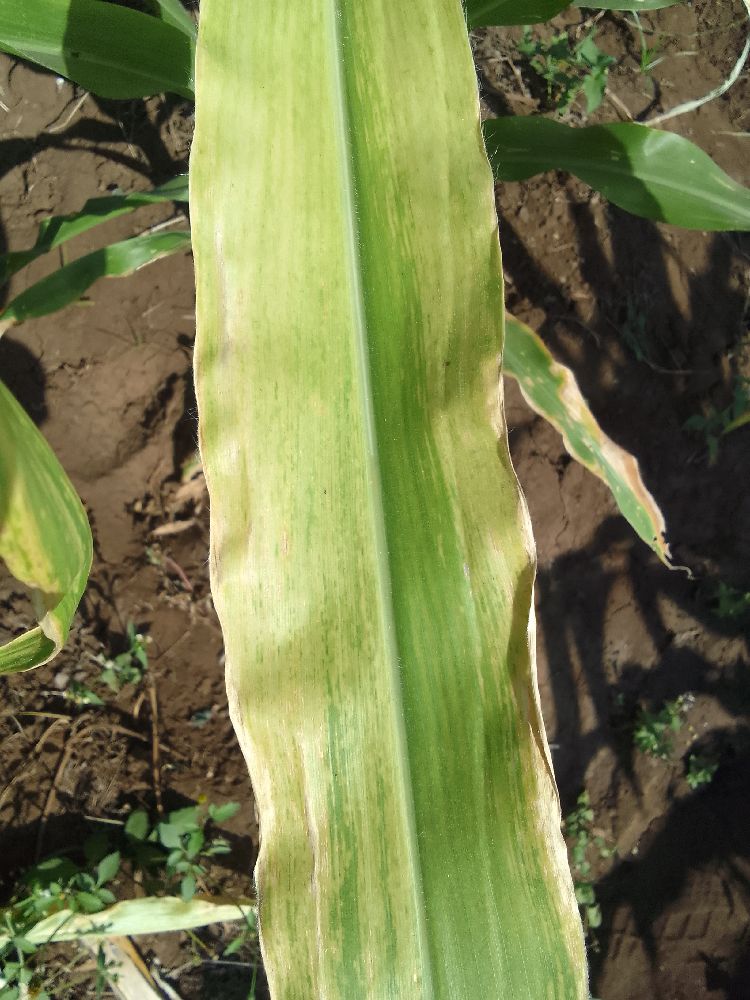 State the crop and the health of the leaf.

maize, maize lethal necrosis
